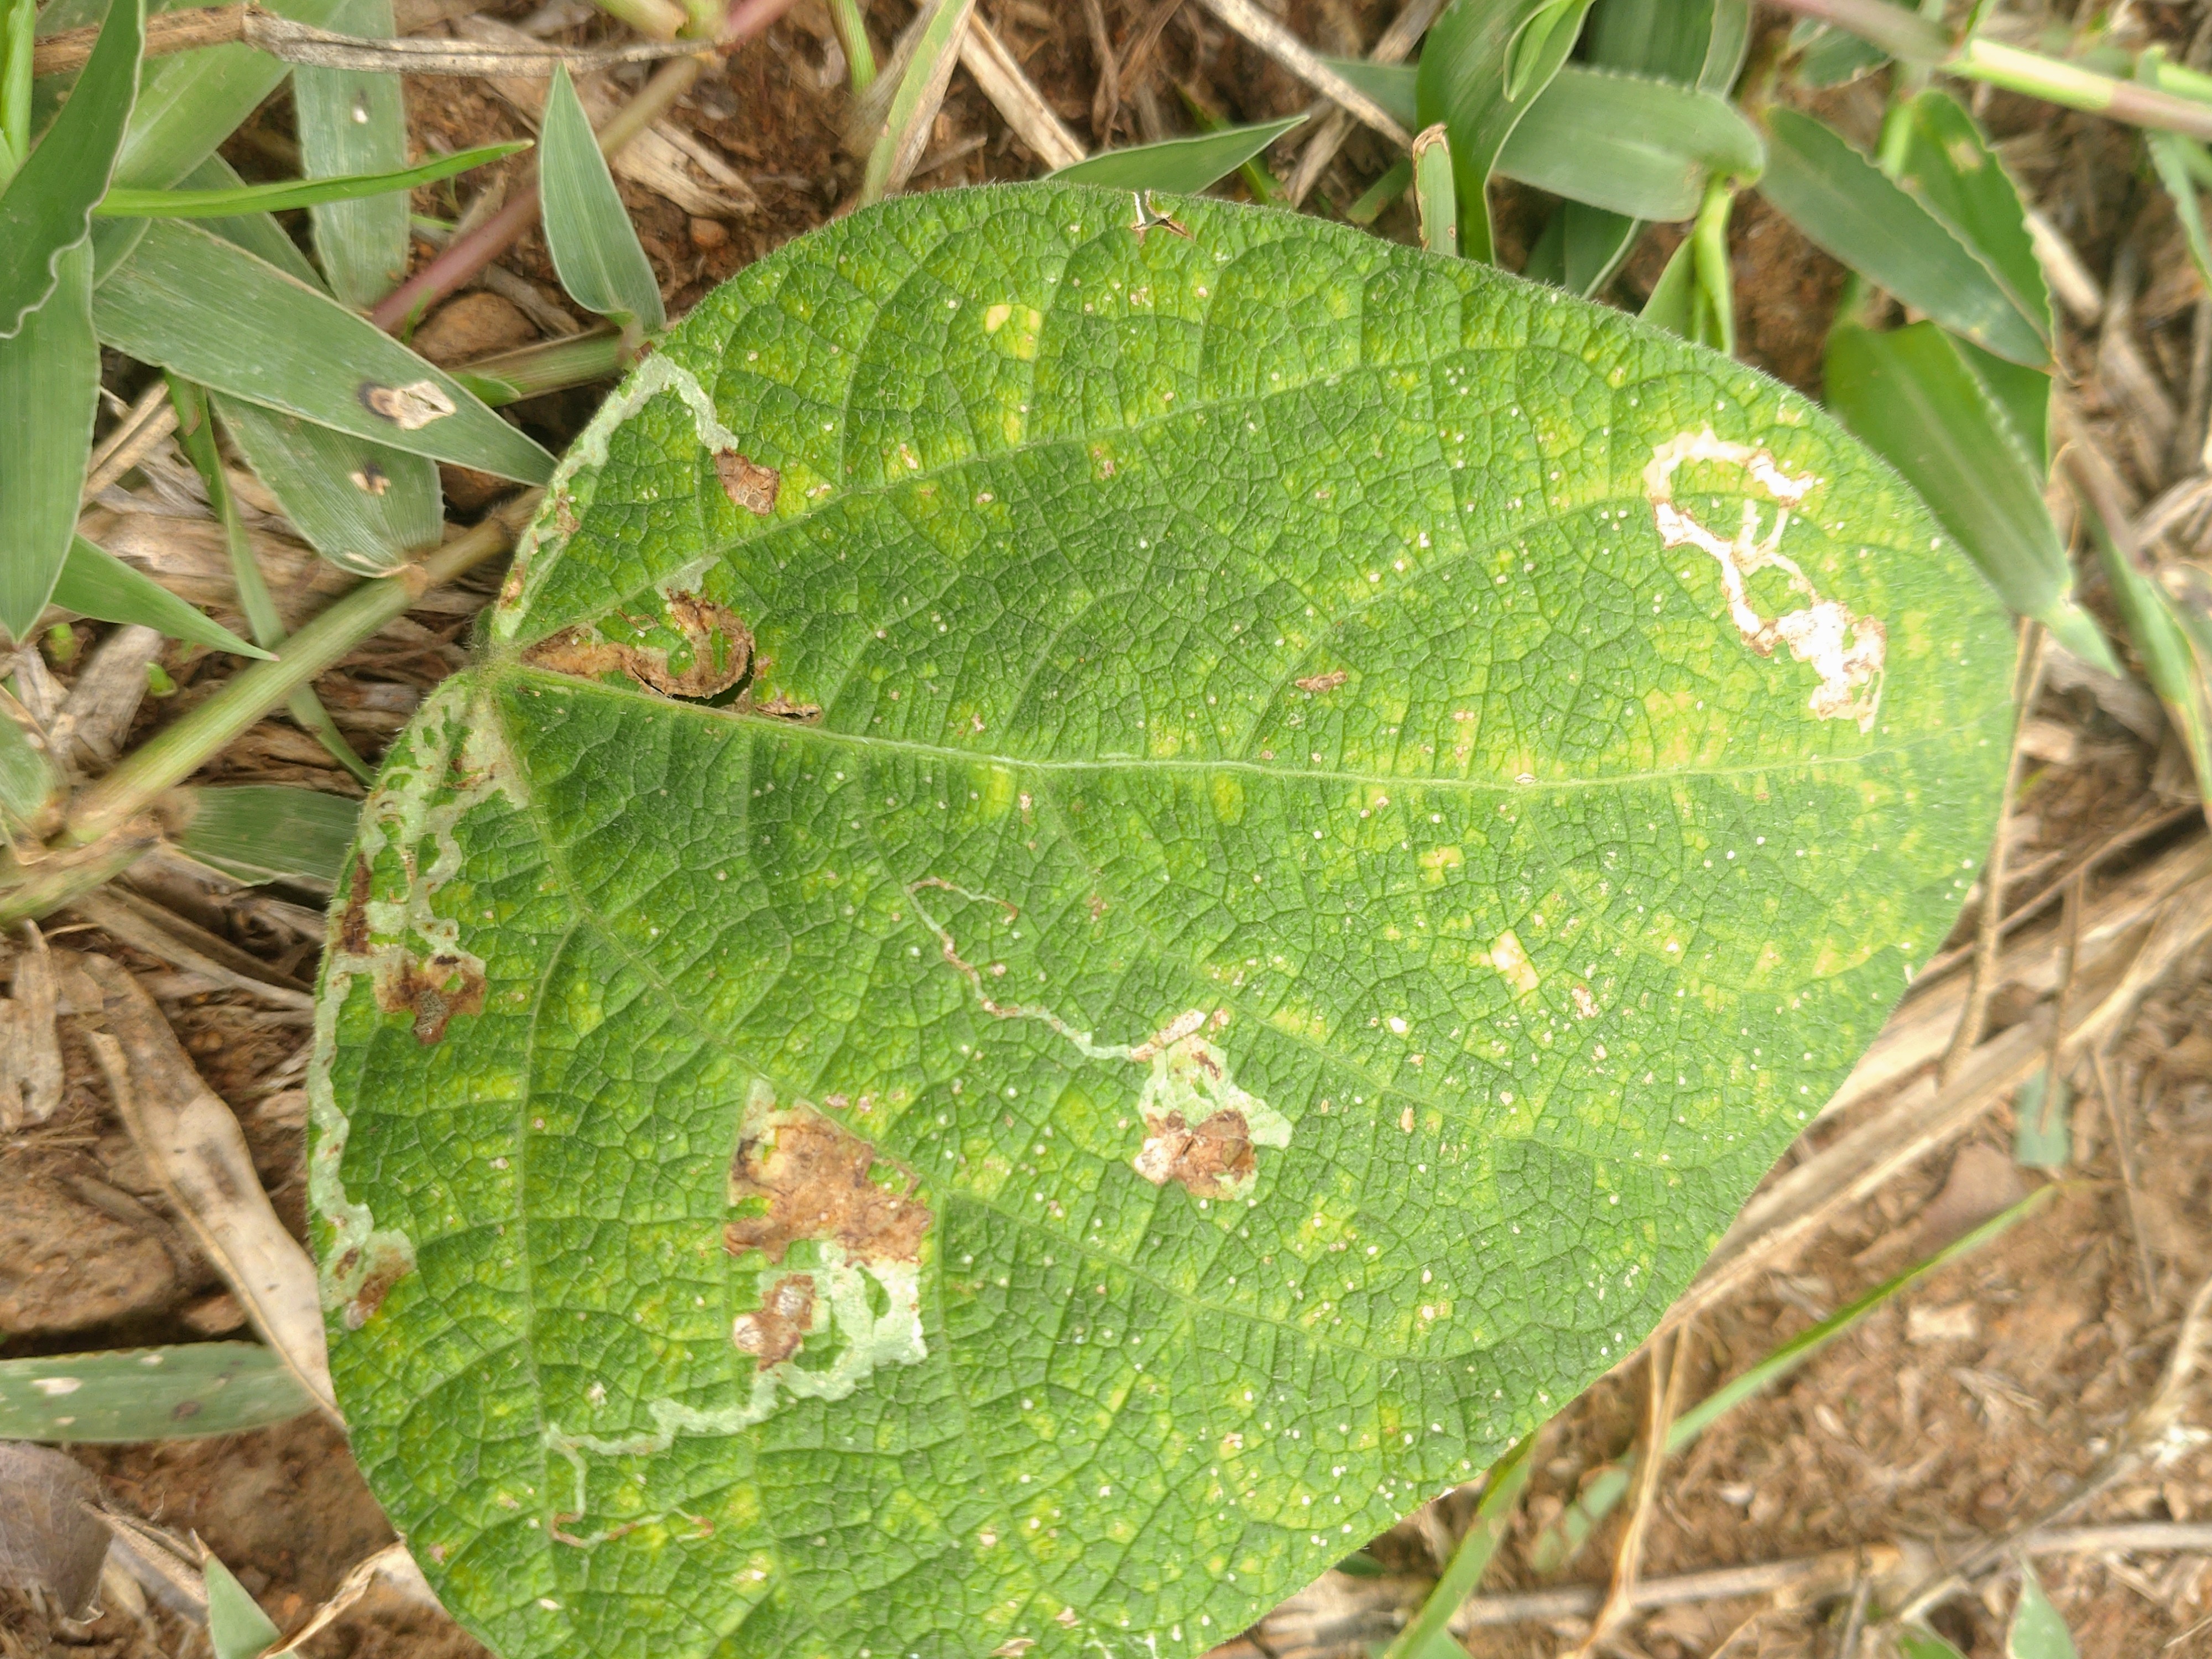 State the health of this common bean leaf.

rust
